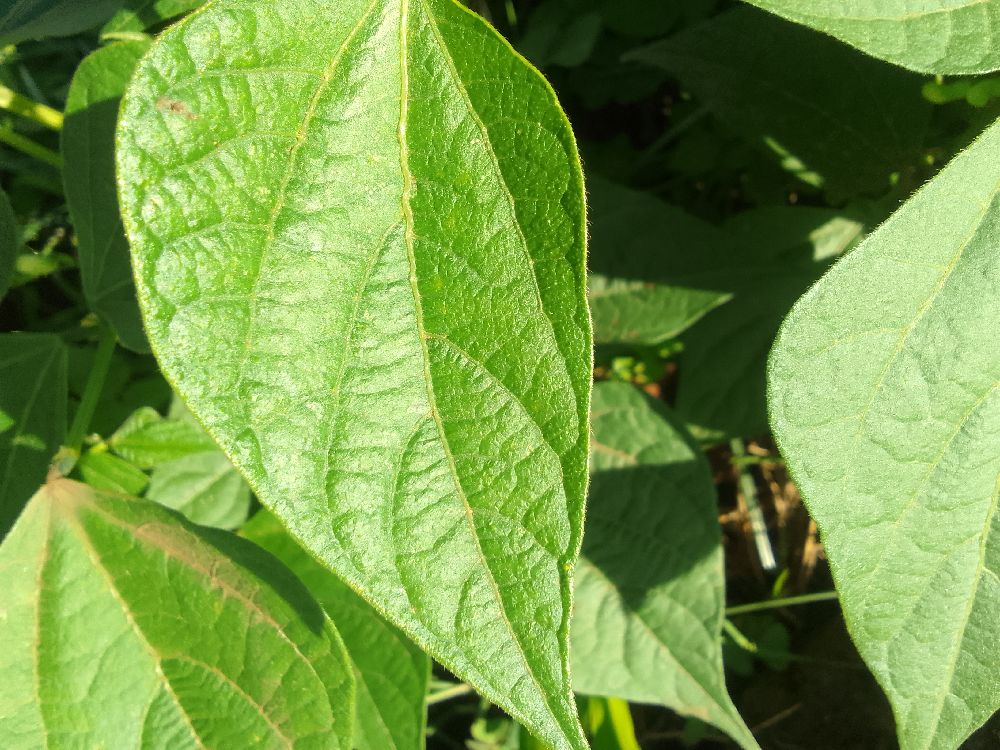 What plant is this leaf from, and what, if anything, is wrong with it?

common bean, healthy
